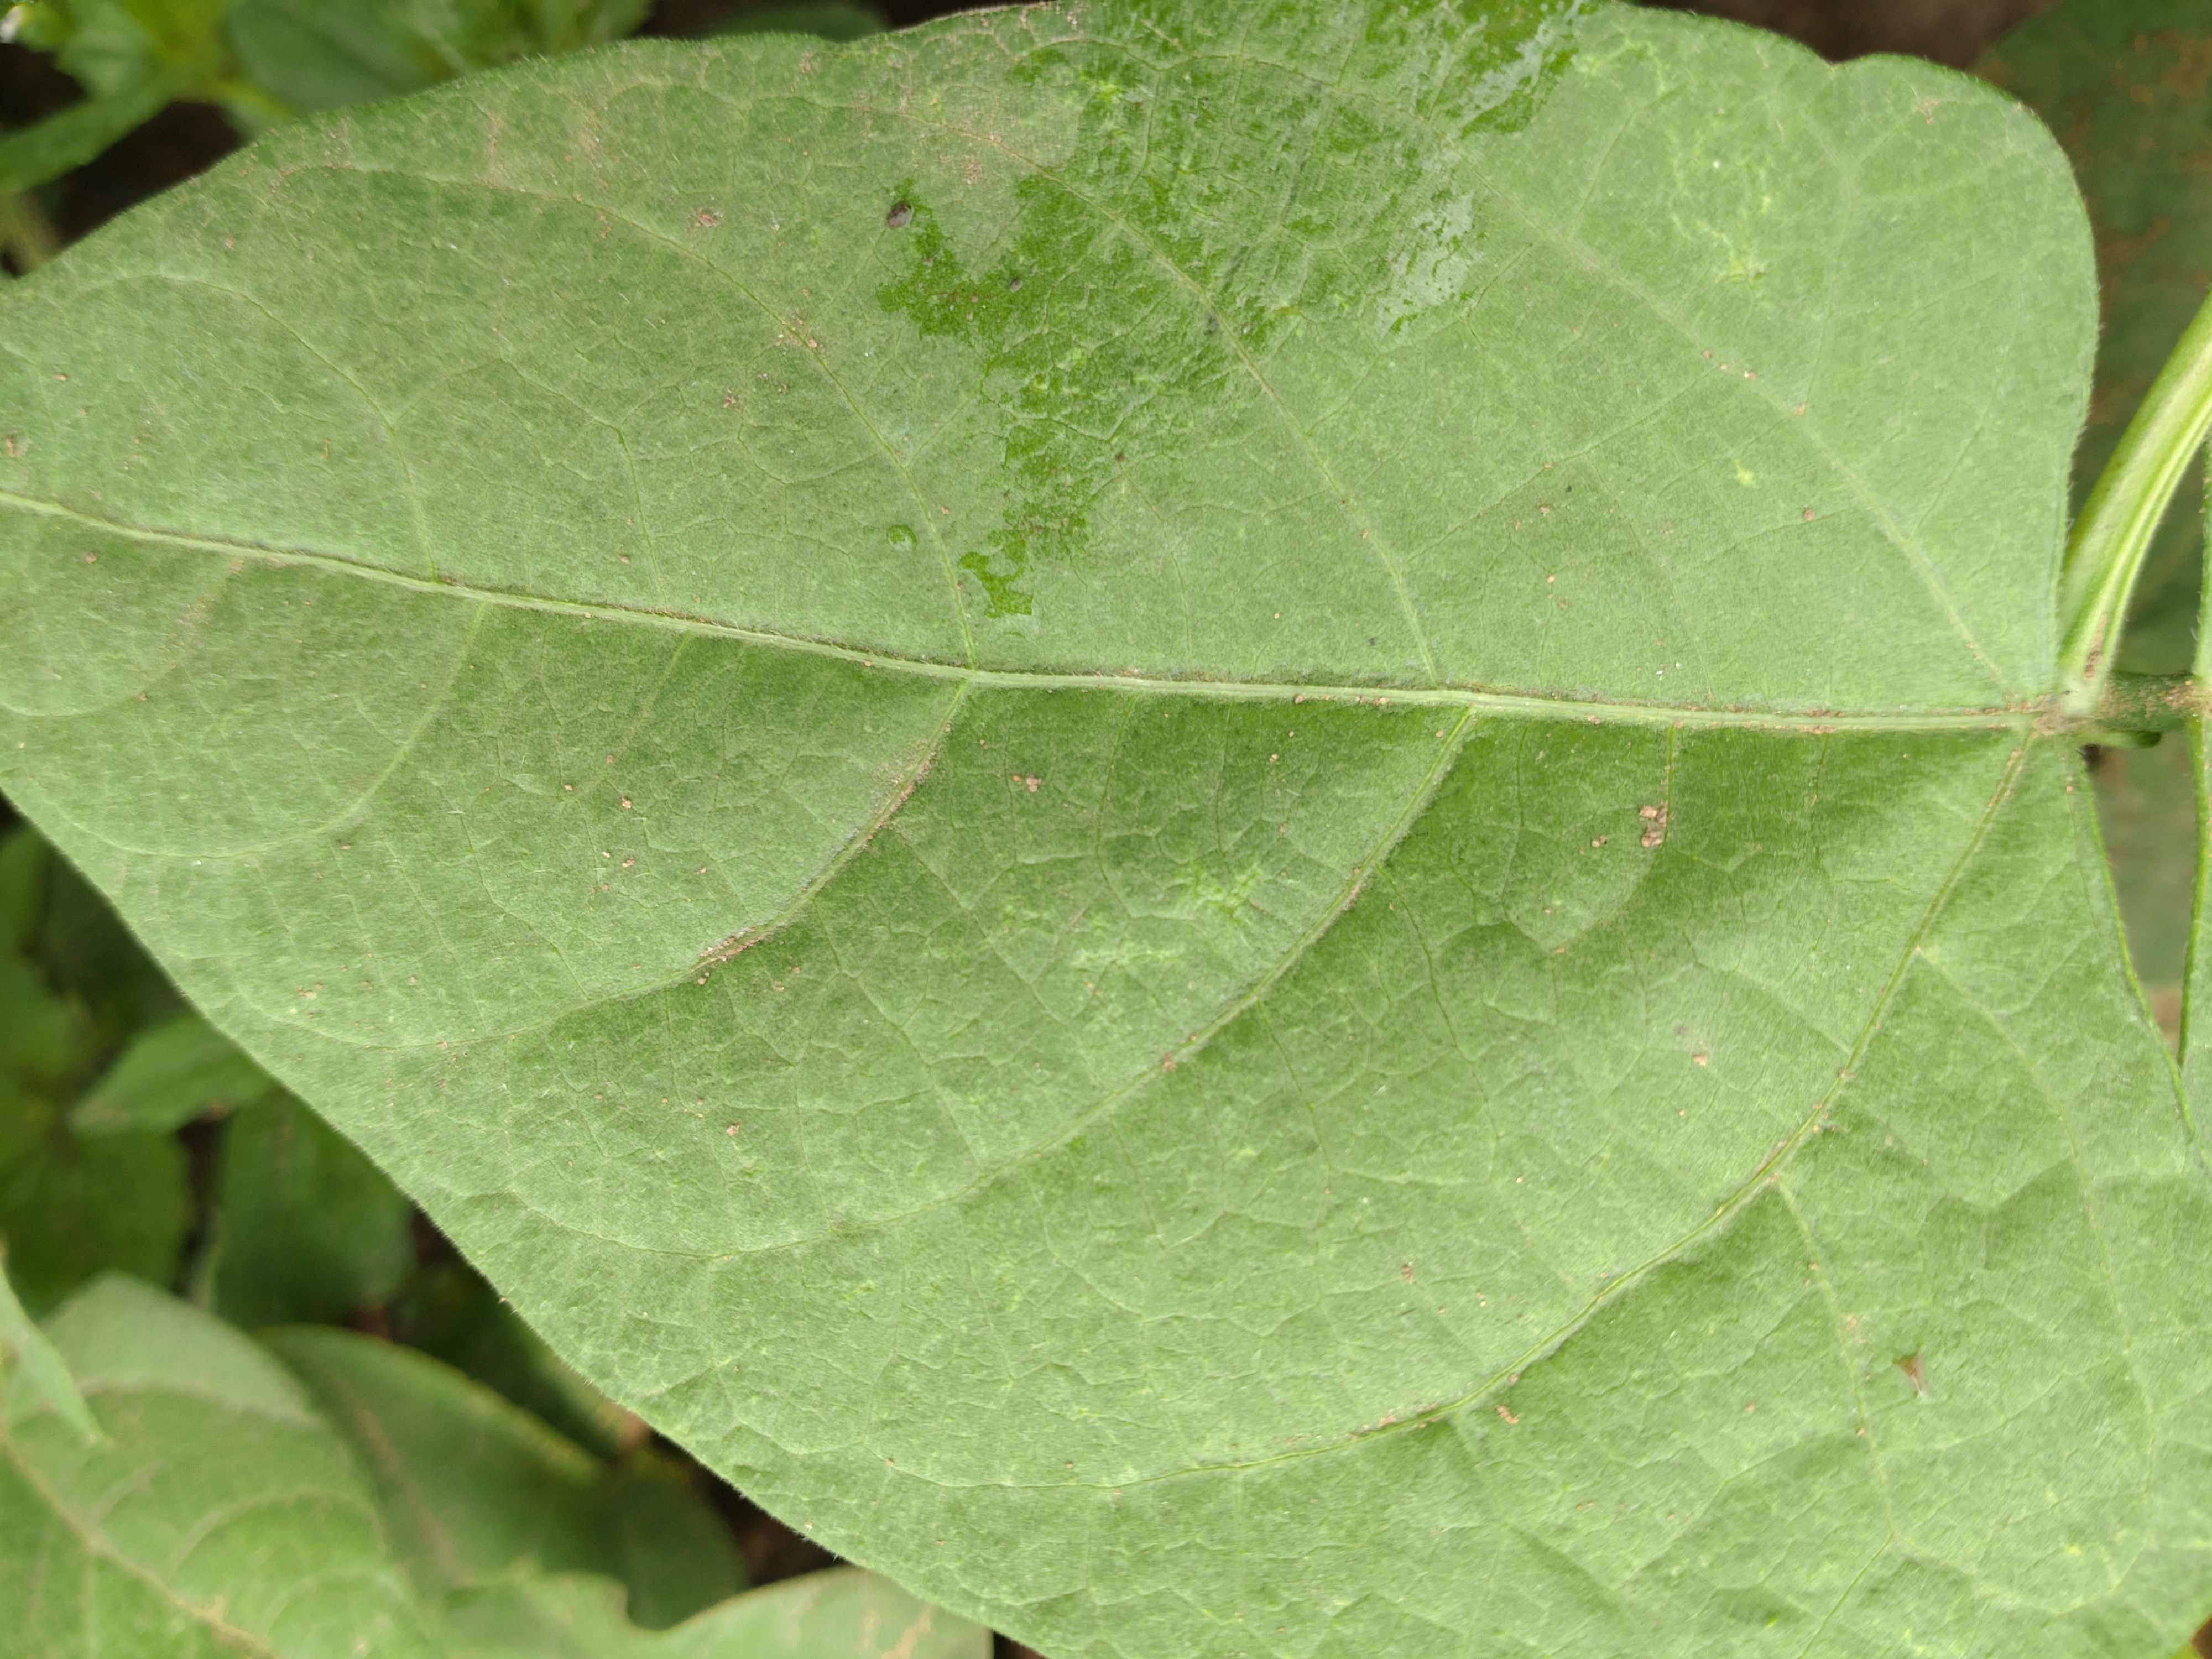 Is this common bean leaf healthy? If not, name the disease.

healthy
